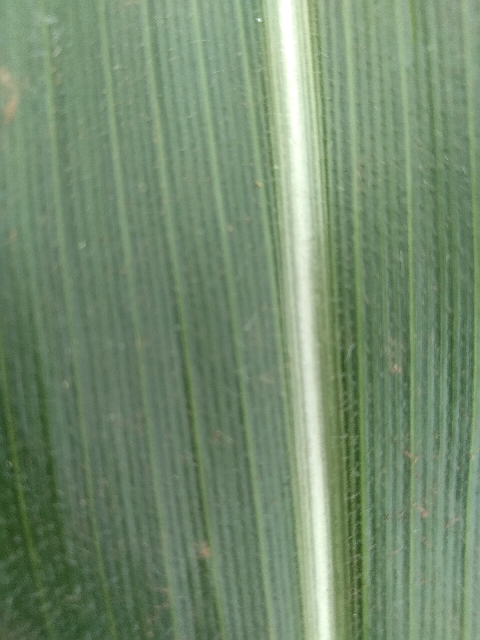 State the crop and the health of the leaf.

maize, healthy
